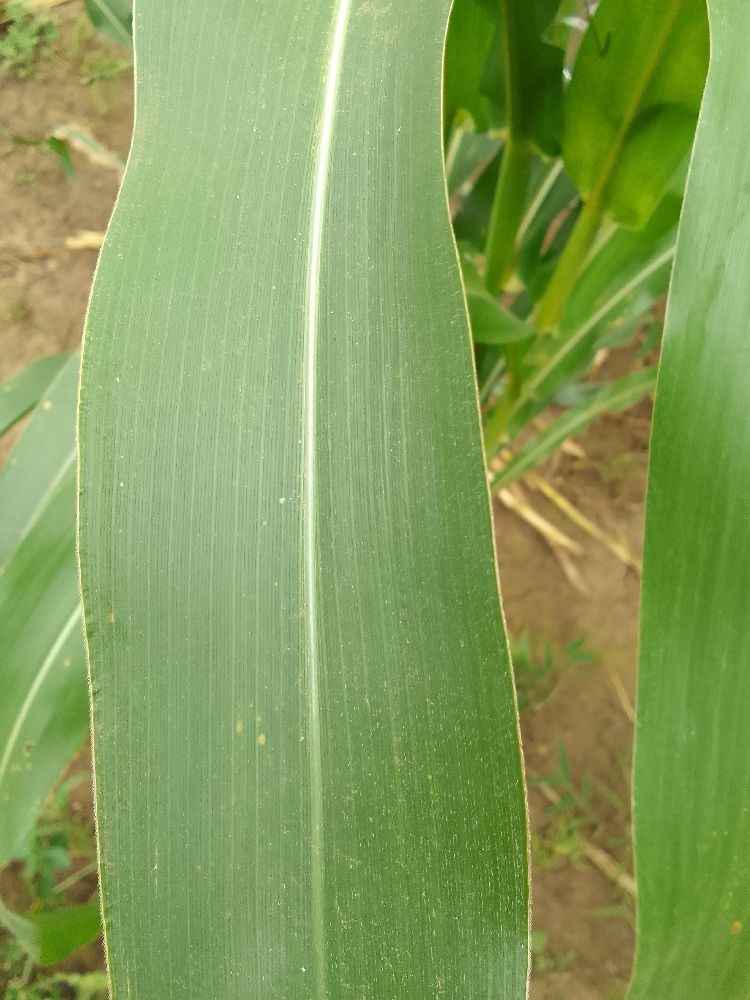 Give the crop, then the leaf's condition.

maize, healthy
